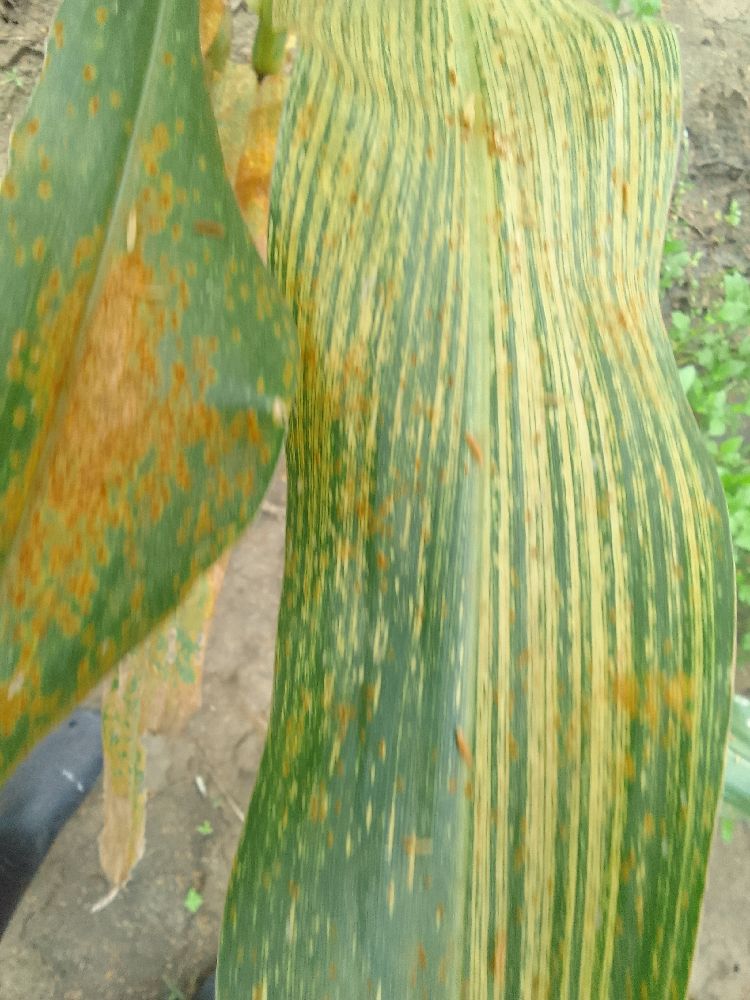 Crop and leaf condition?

maize, maize streak virus
